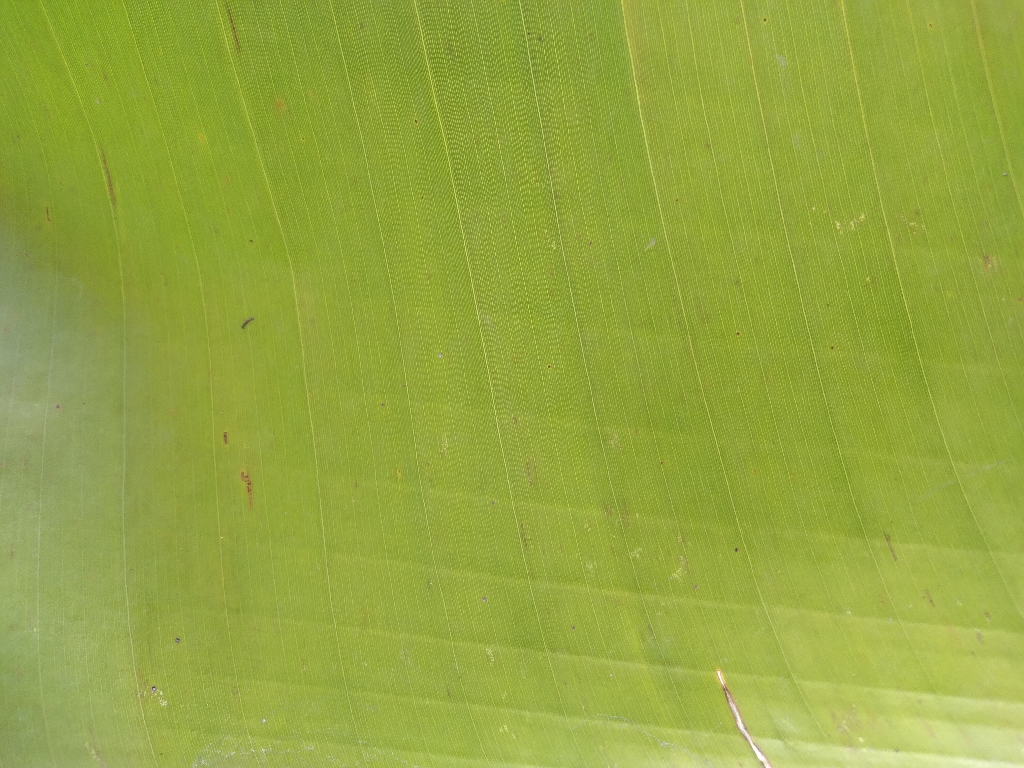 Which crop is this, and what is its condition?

banana, healthy
